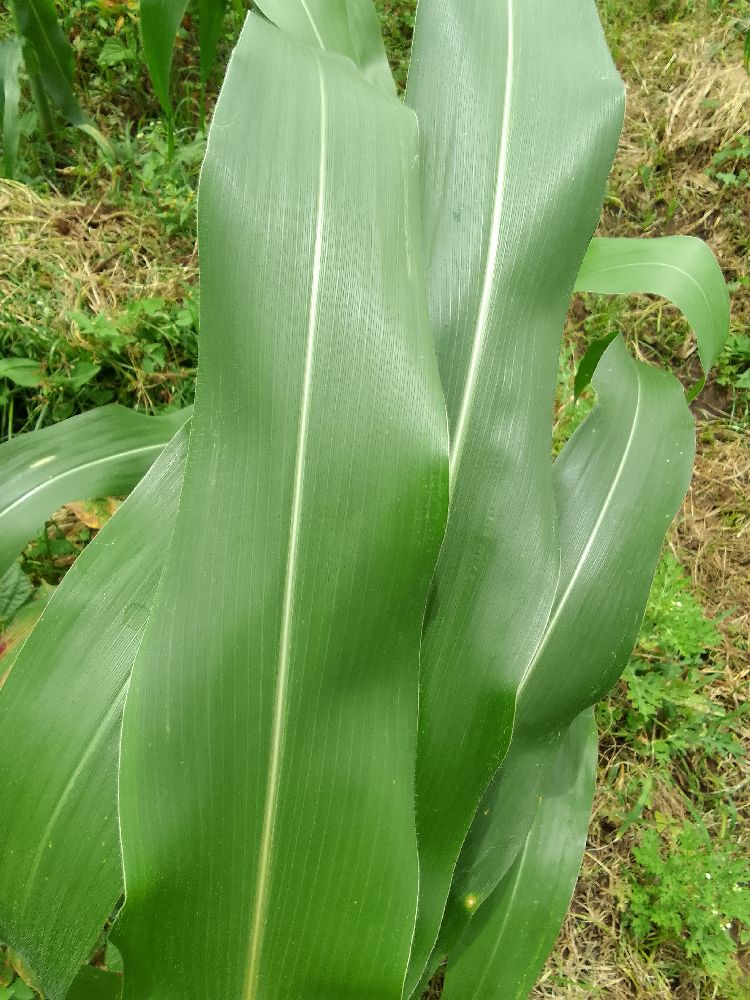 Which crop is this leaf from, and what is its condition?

maize, healthy
